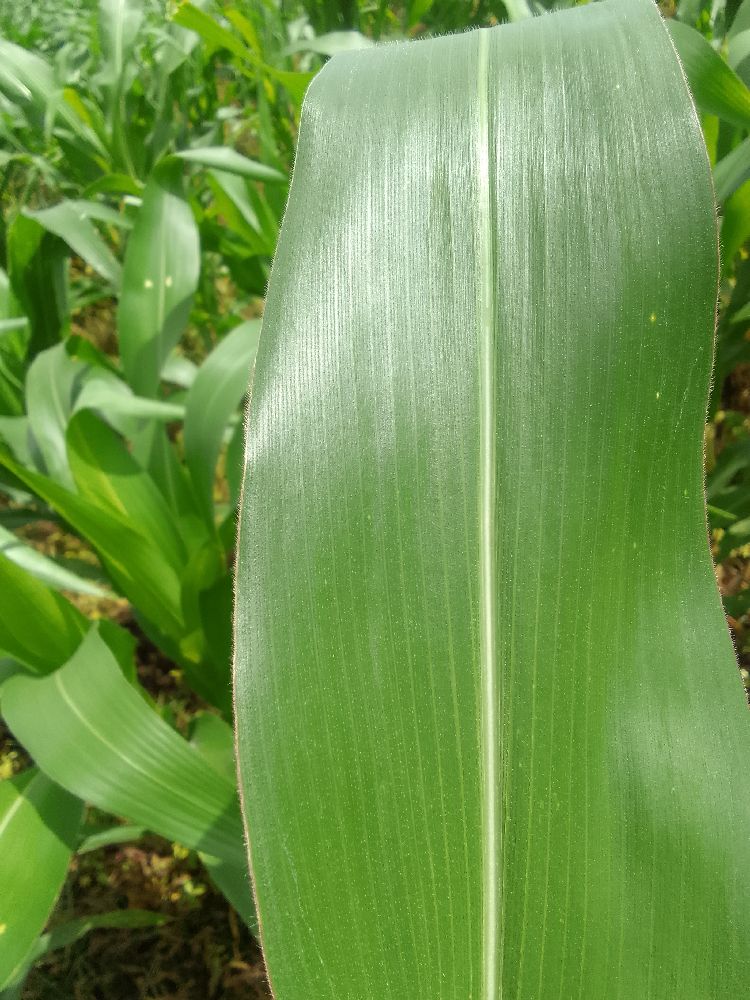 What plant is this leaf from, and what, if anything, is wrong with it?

maize, healthy
